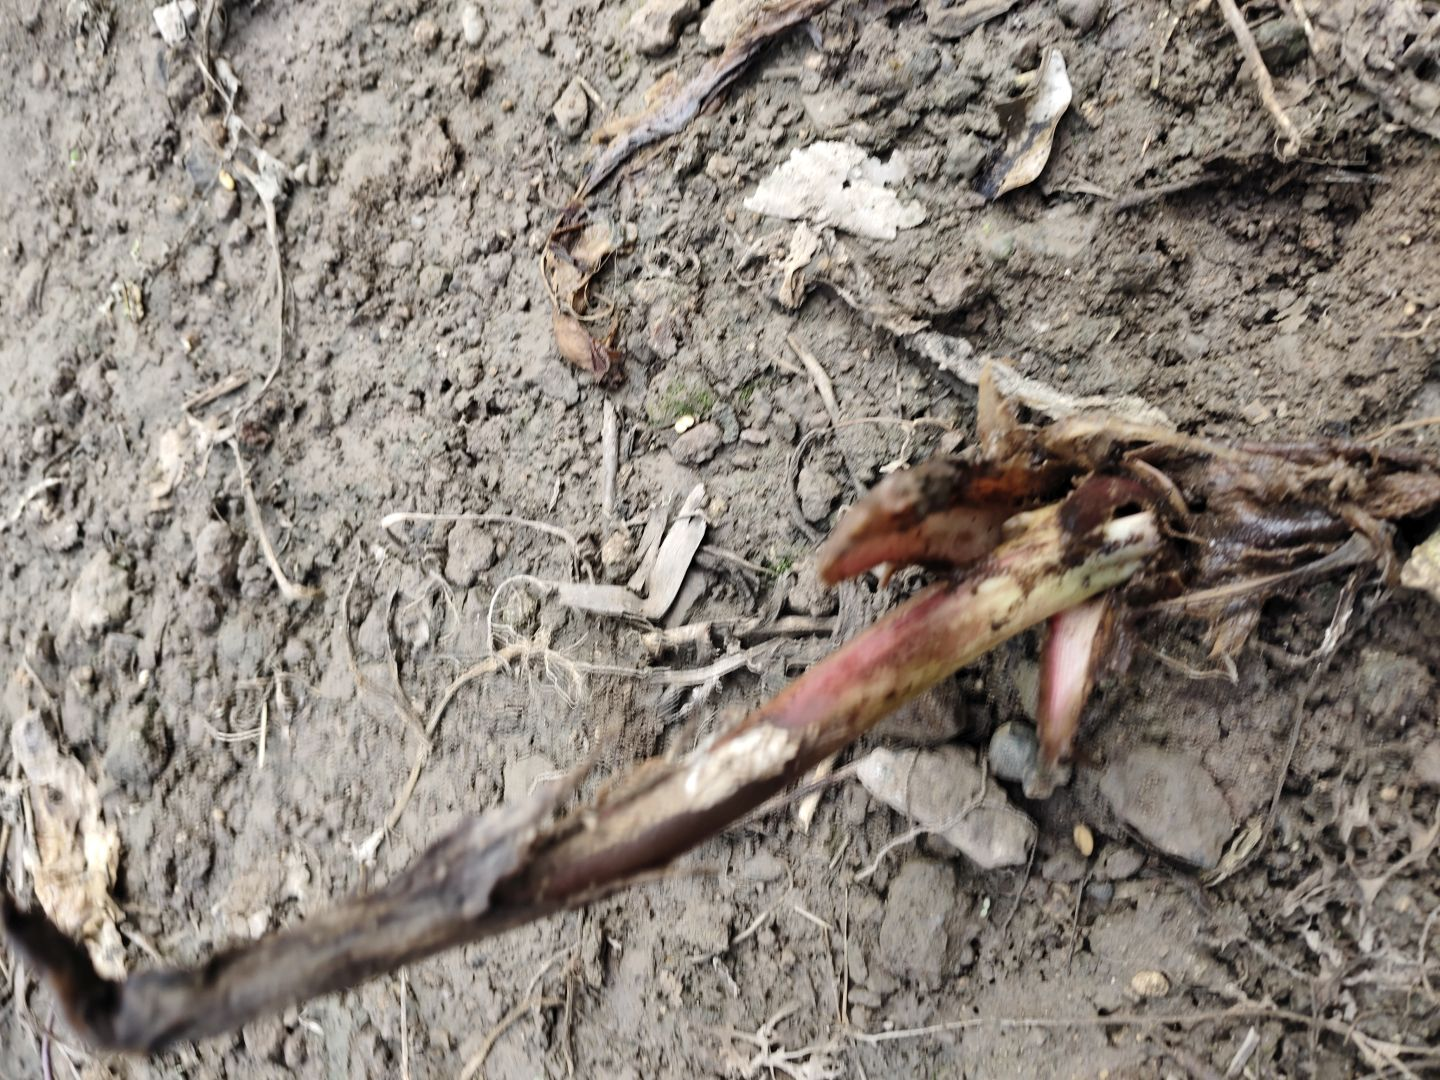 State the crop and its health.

taro, root rot
